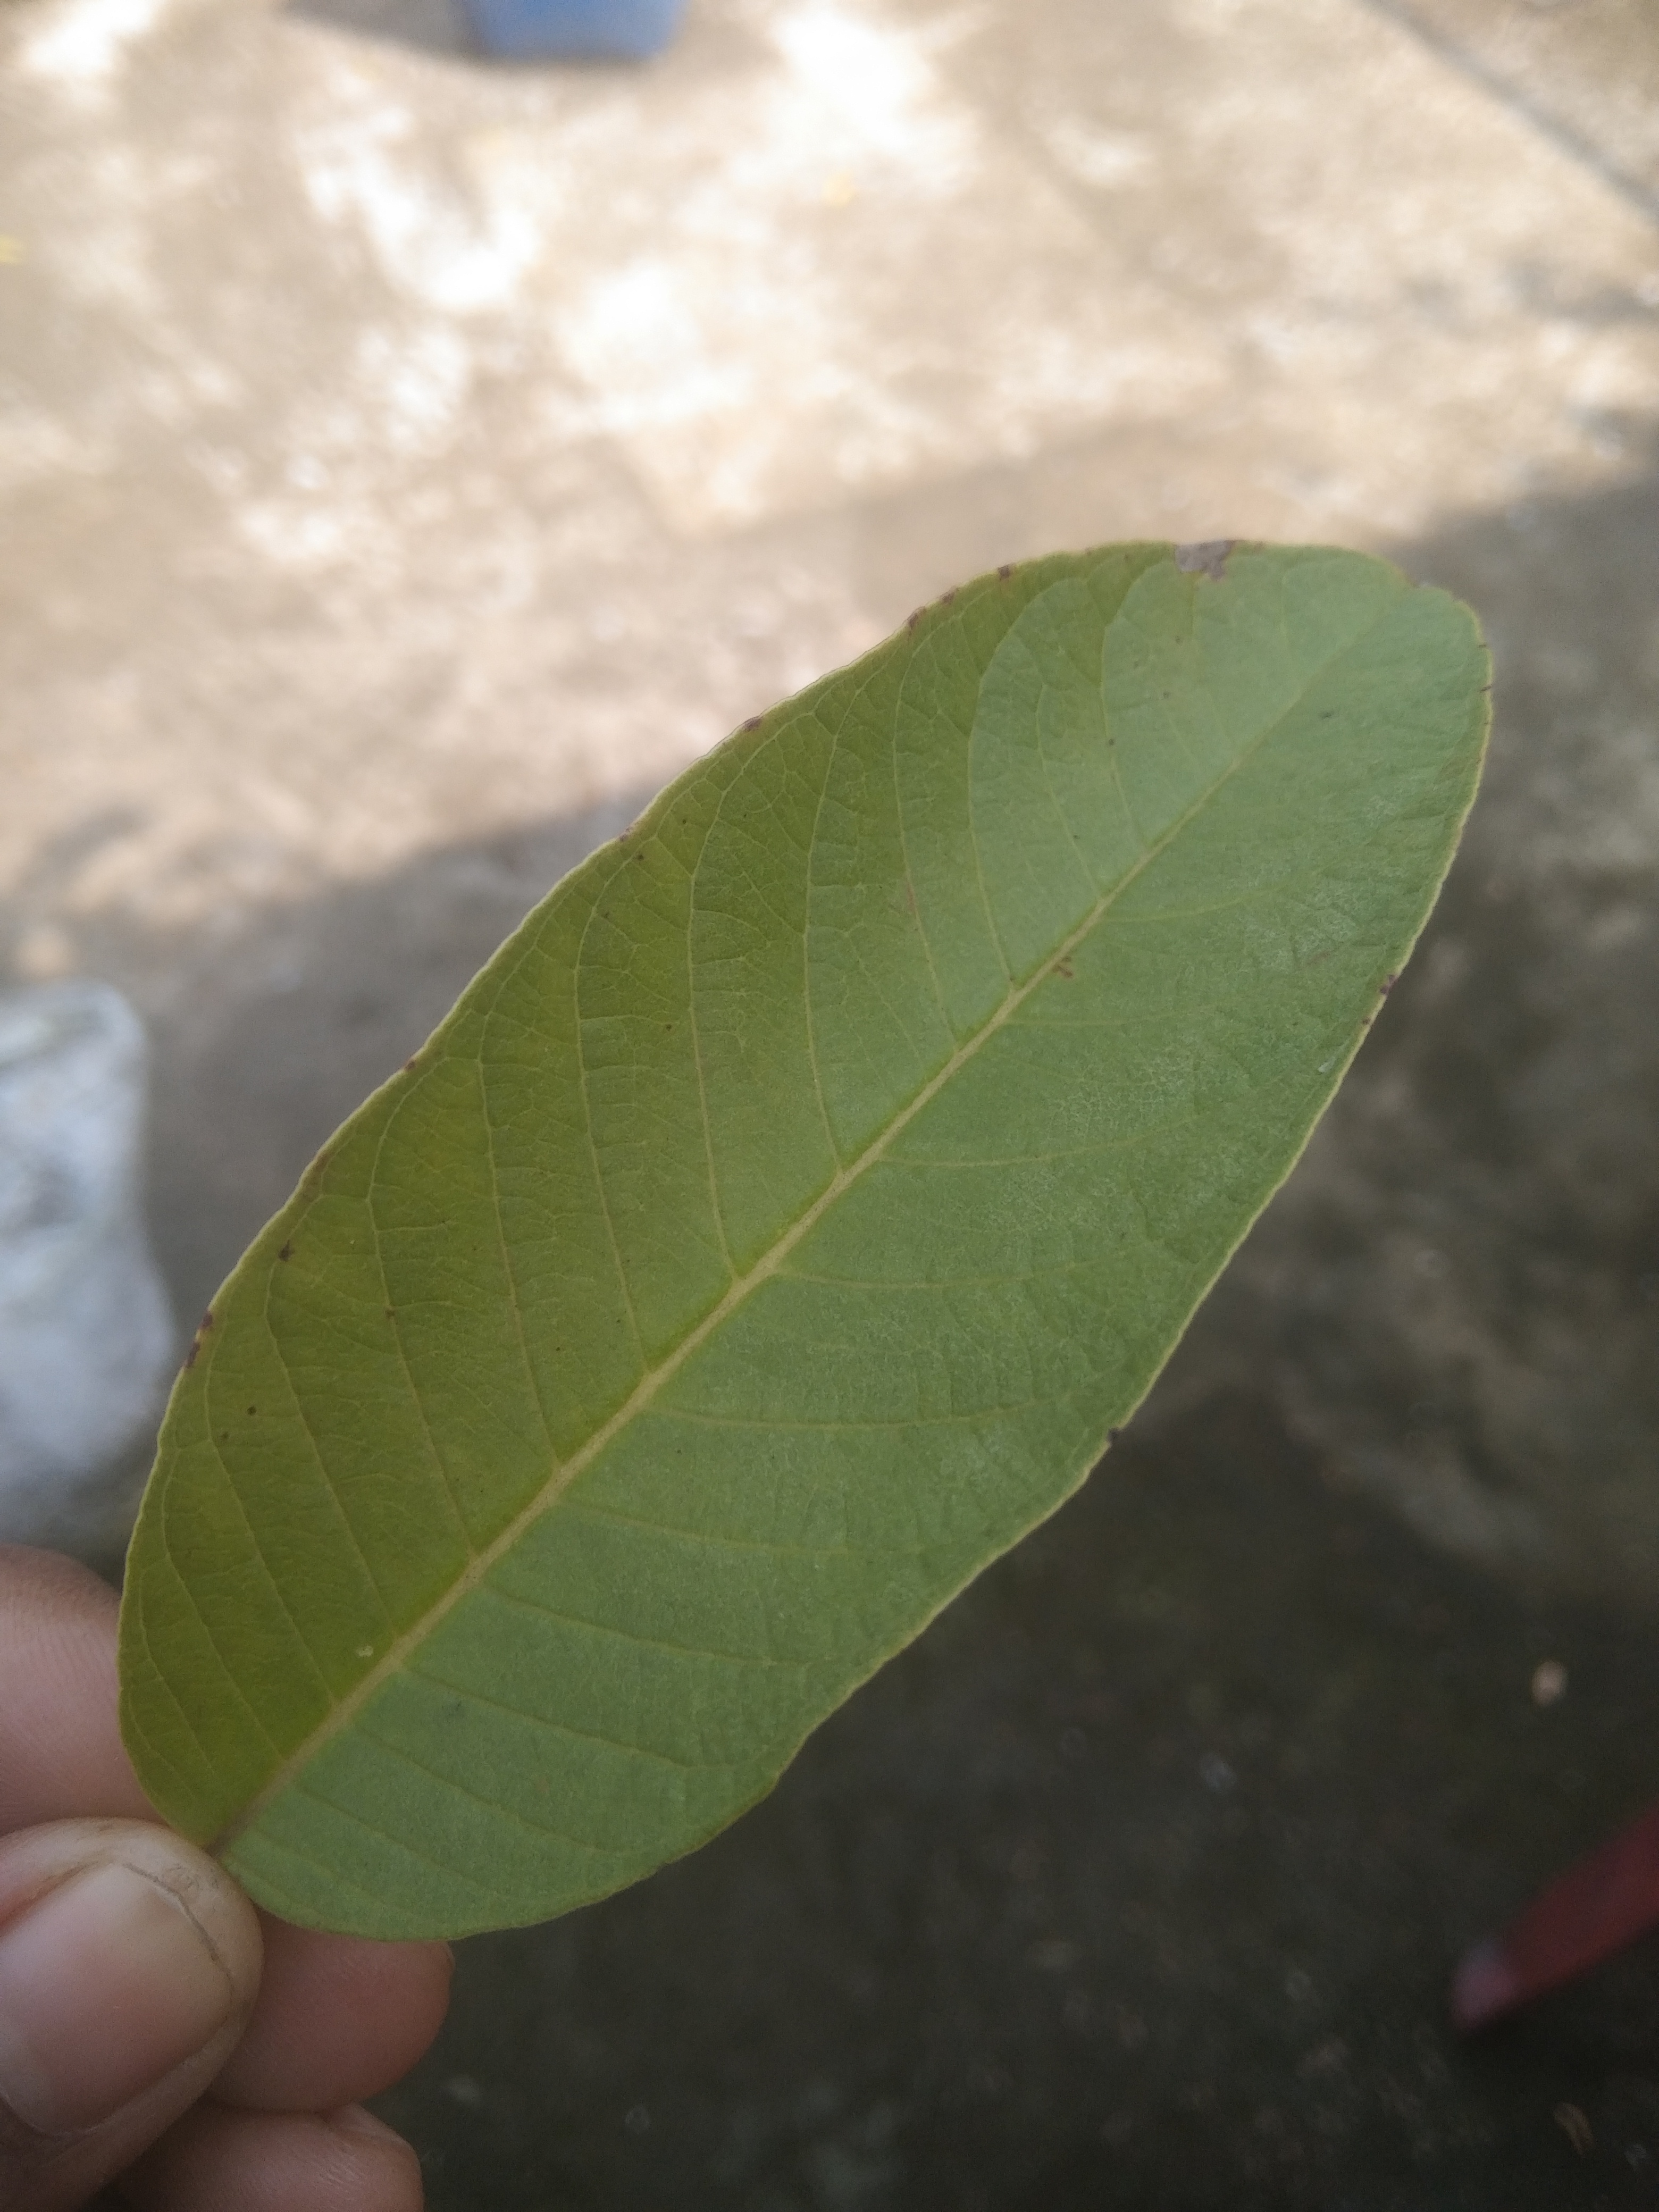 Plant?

guava
